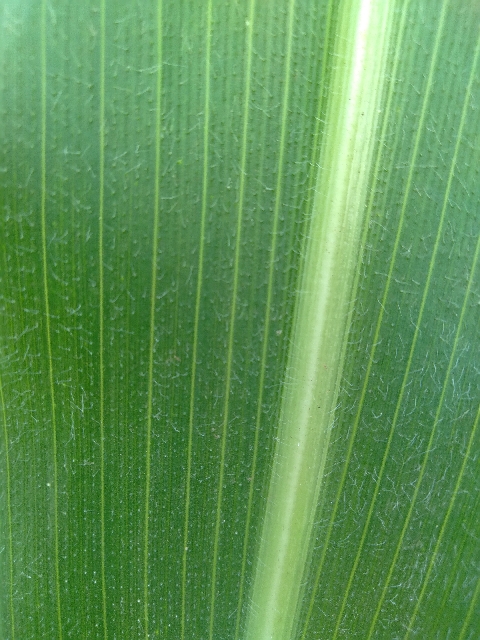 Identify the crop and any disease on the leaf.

maize, healthy
